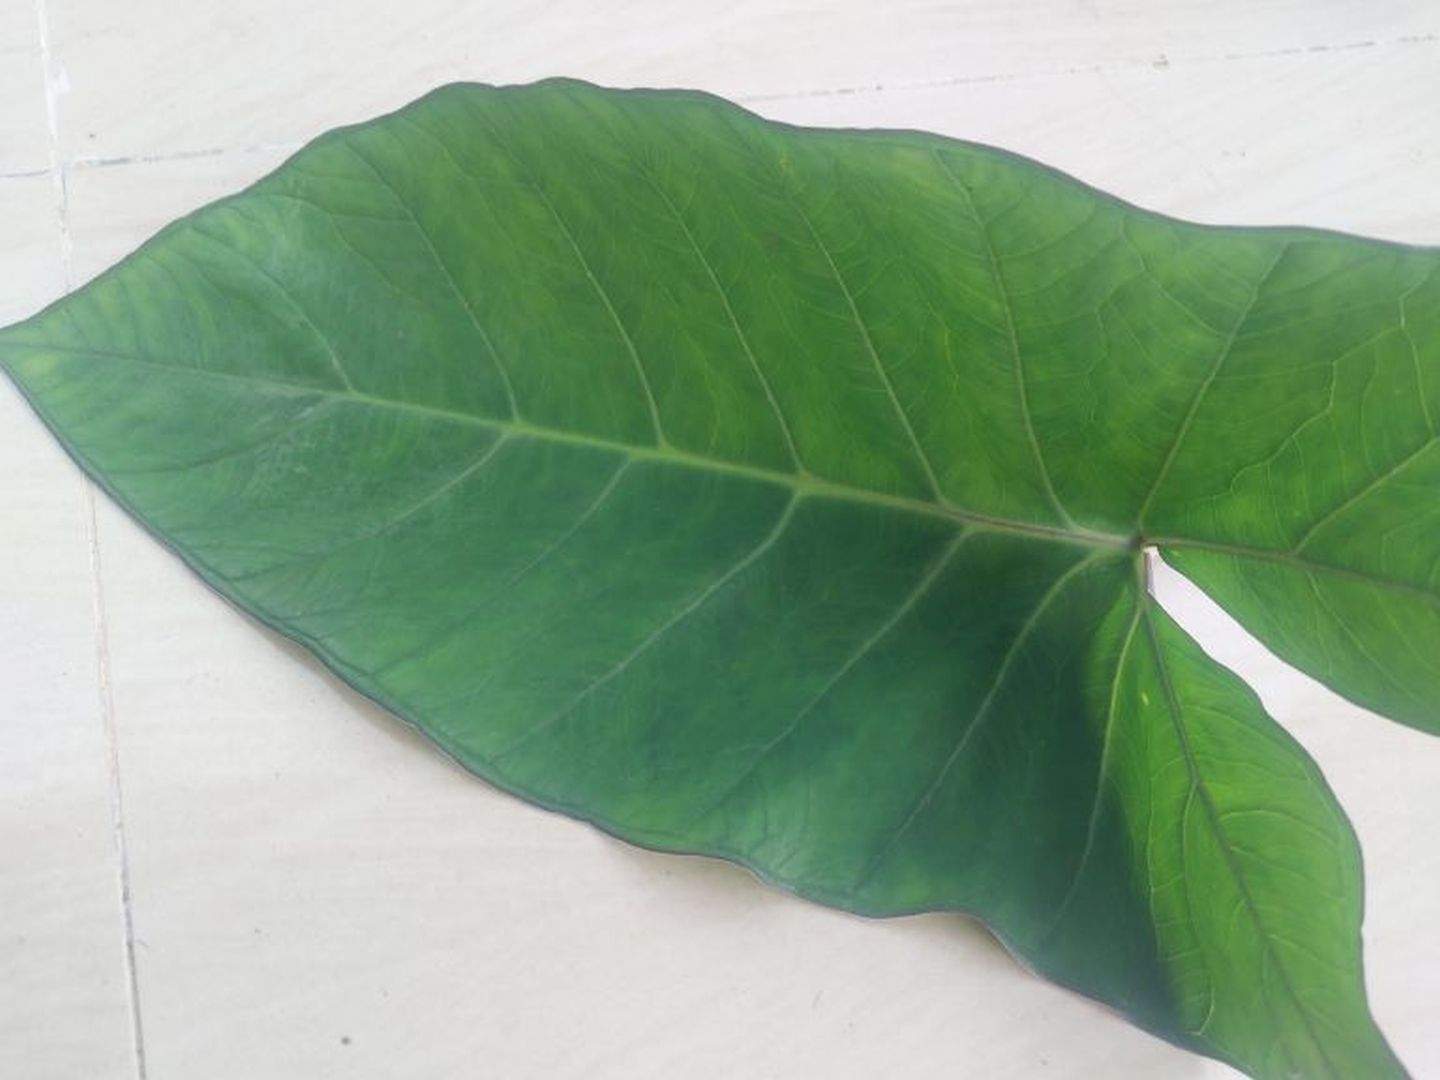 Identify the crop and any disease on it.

taro, healthy
